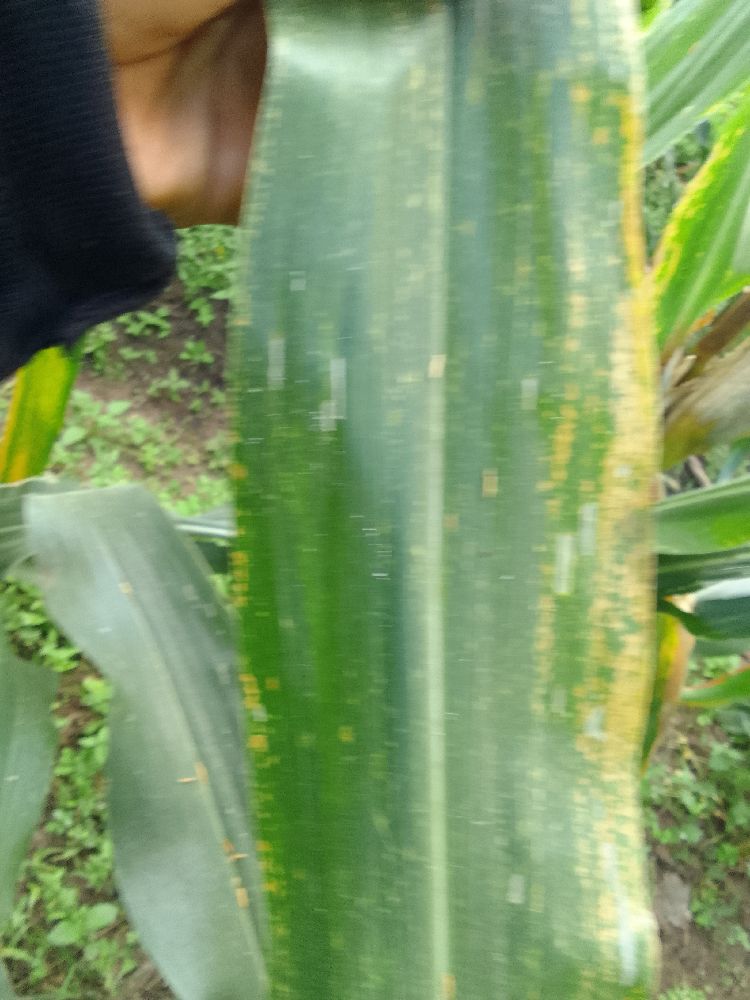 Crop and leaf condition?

maize, maize lethal necrosis
